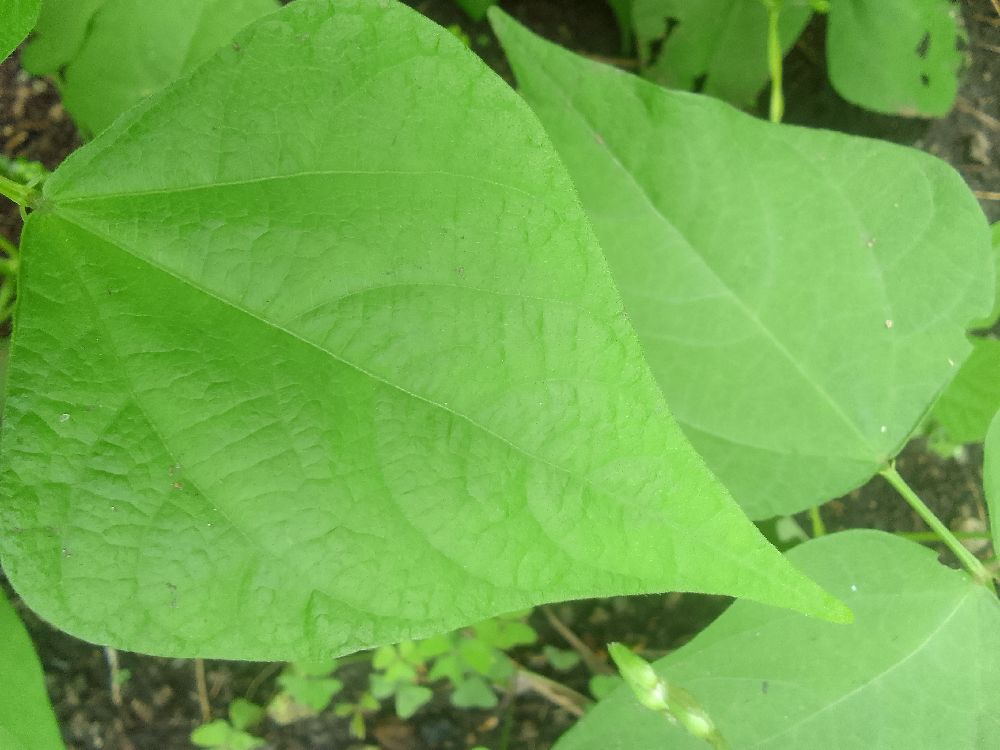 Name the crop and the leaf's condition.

common bean, healthy
